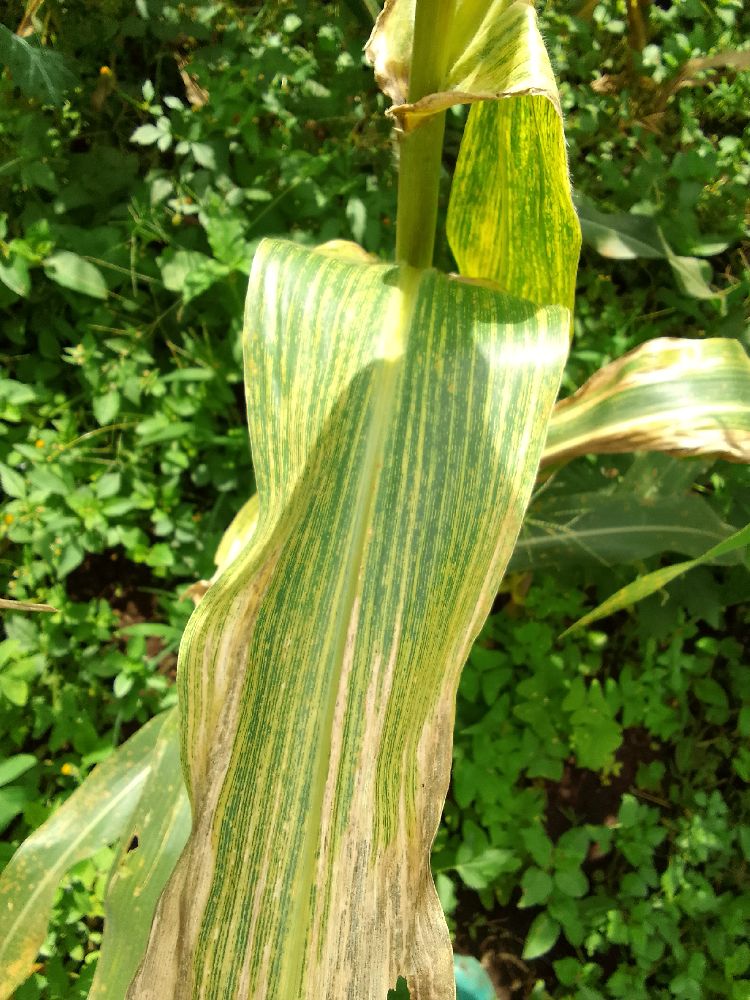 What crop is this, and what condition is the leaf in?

maize, maize lethal necrosis
